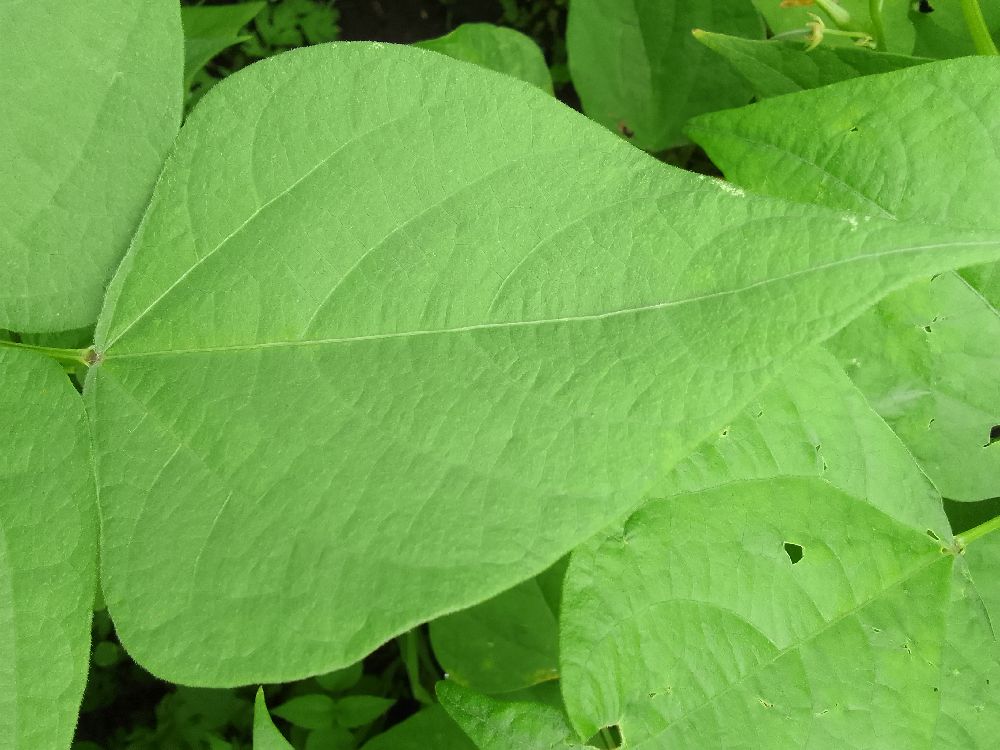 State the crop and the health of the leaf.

common bean, healthy
